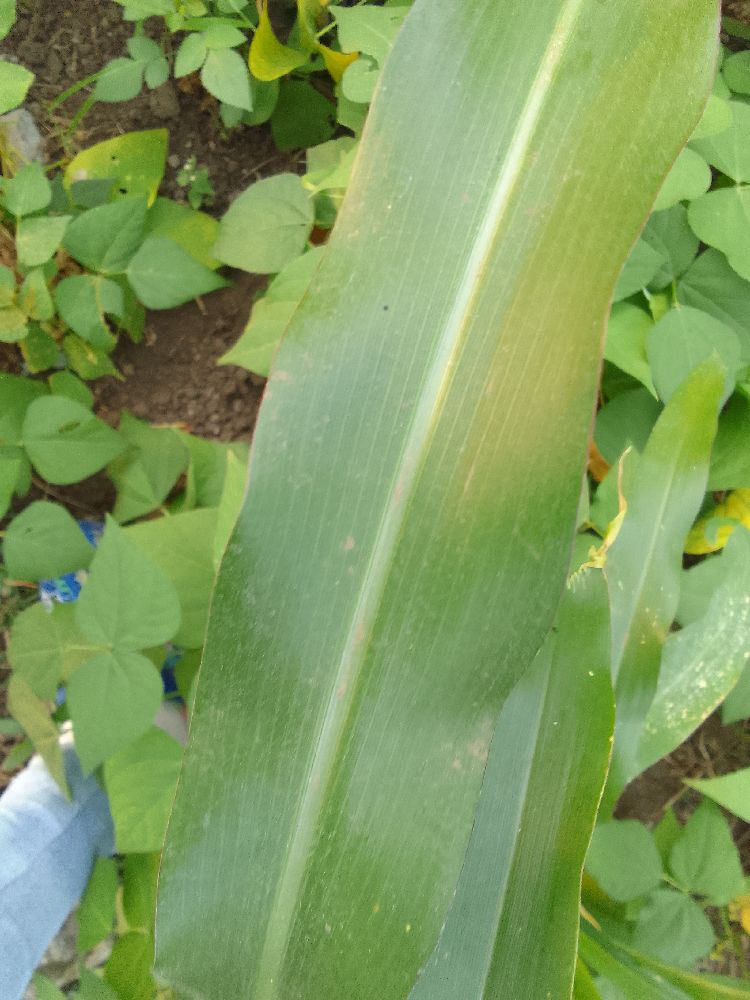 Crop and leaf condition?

maize, healthy
